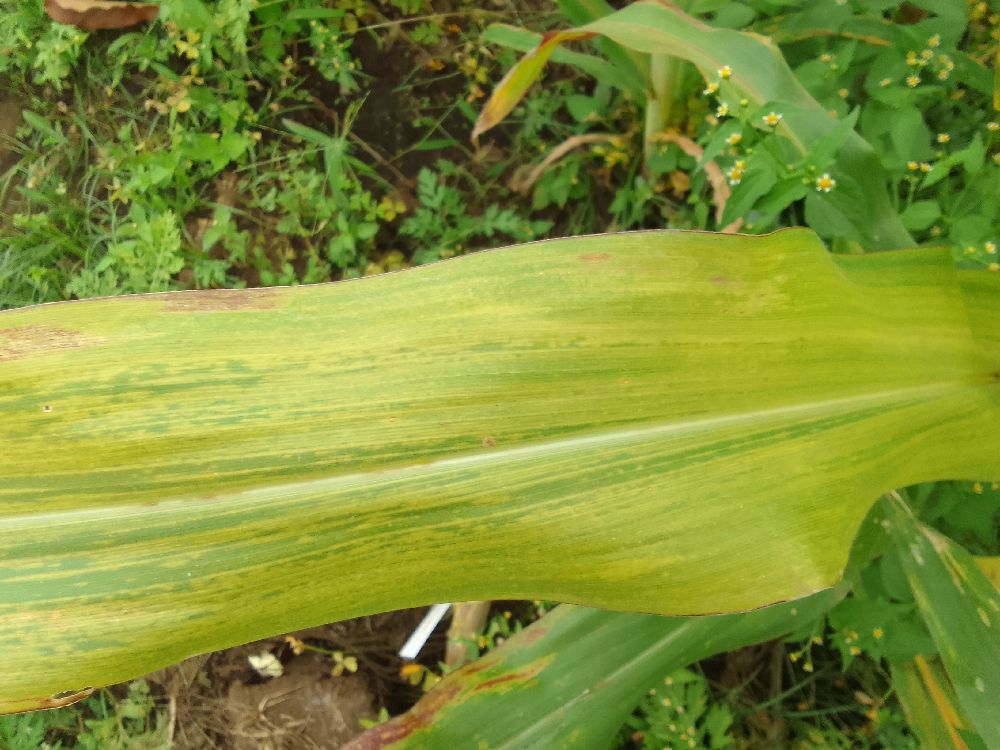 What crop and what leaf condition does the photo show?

maize, maize lethal necrosis
